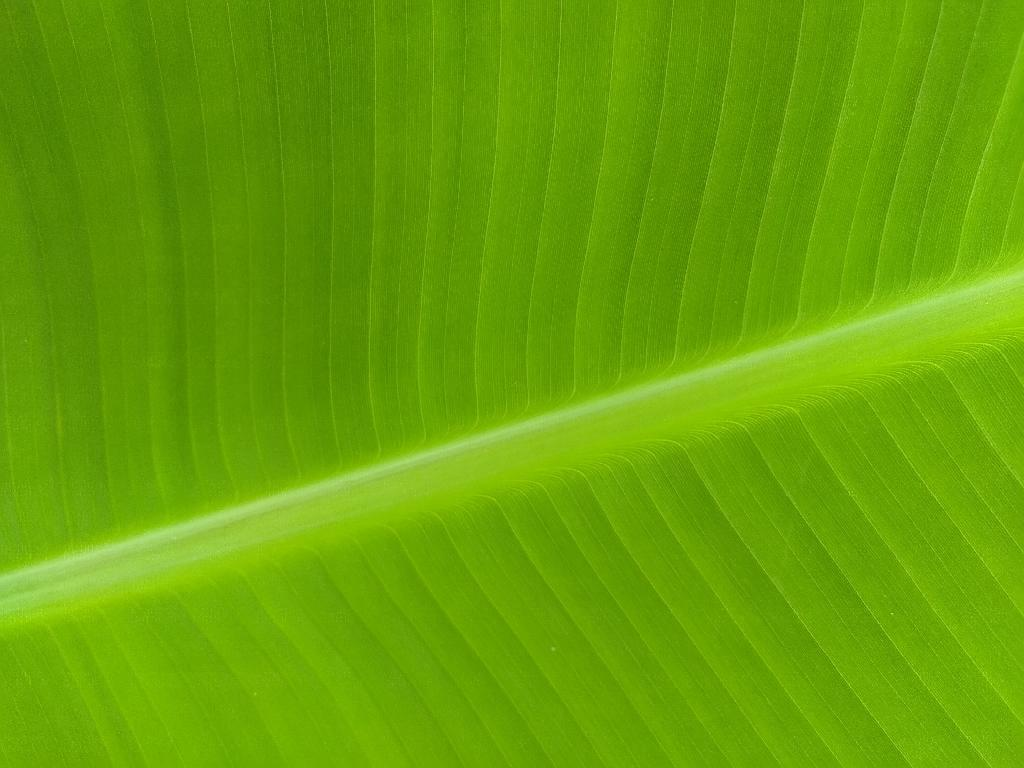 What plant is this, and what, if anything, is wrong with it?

banana, healthy
